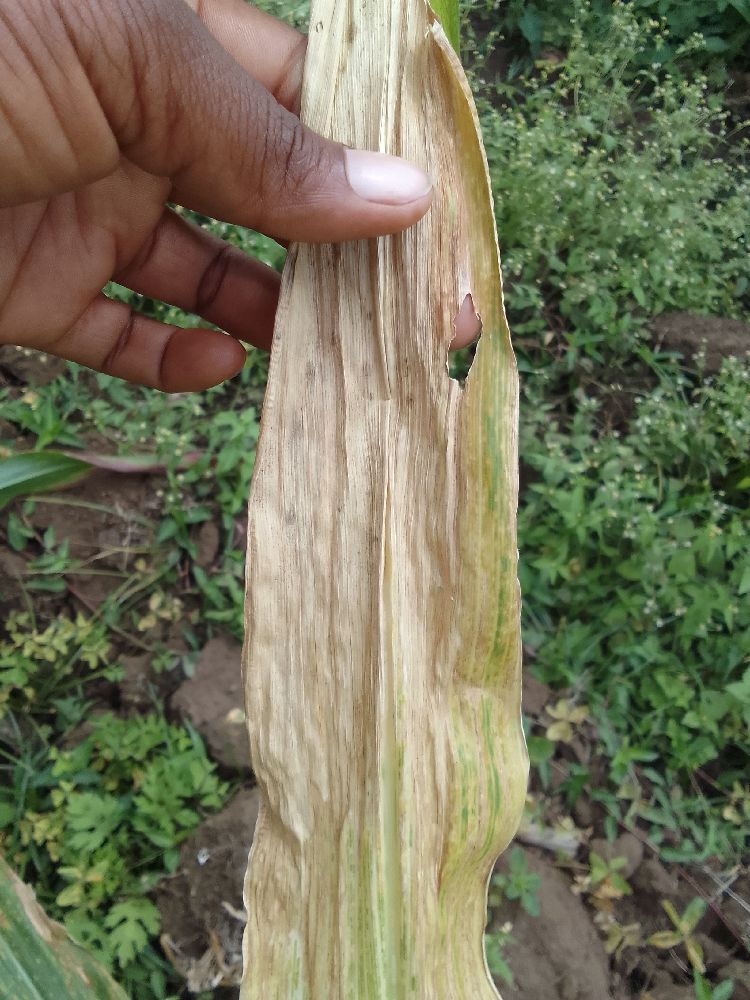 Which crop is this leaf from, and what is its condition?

maize, maize lethal necrosis
